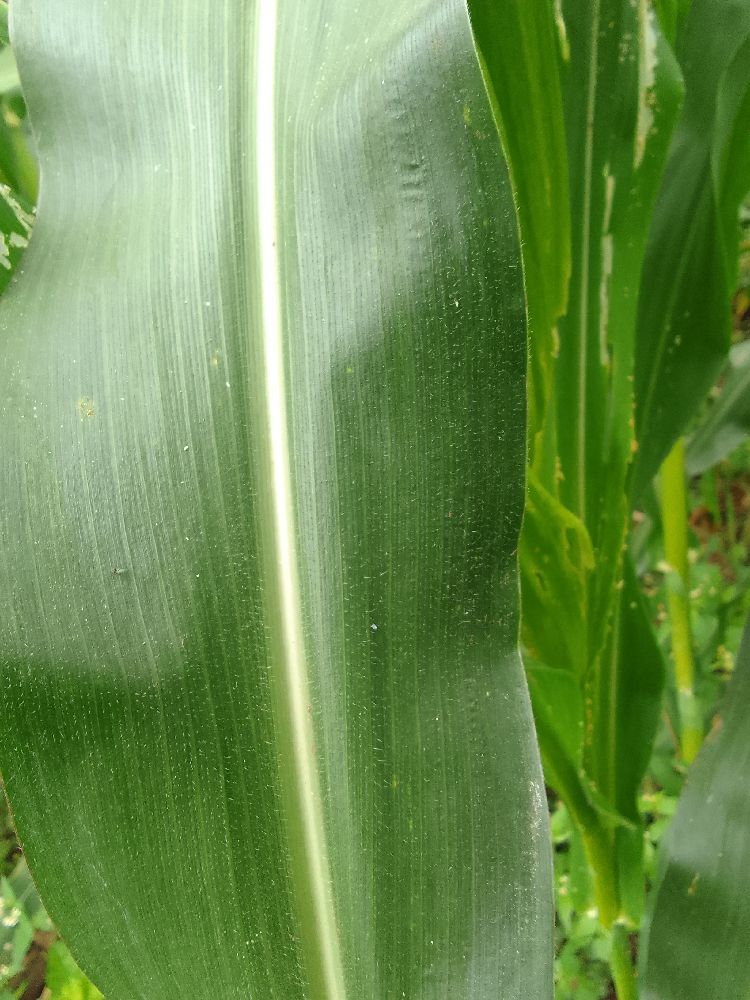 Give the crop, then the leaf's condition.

maize, healthy
